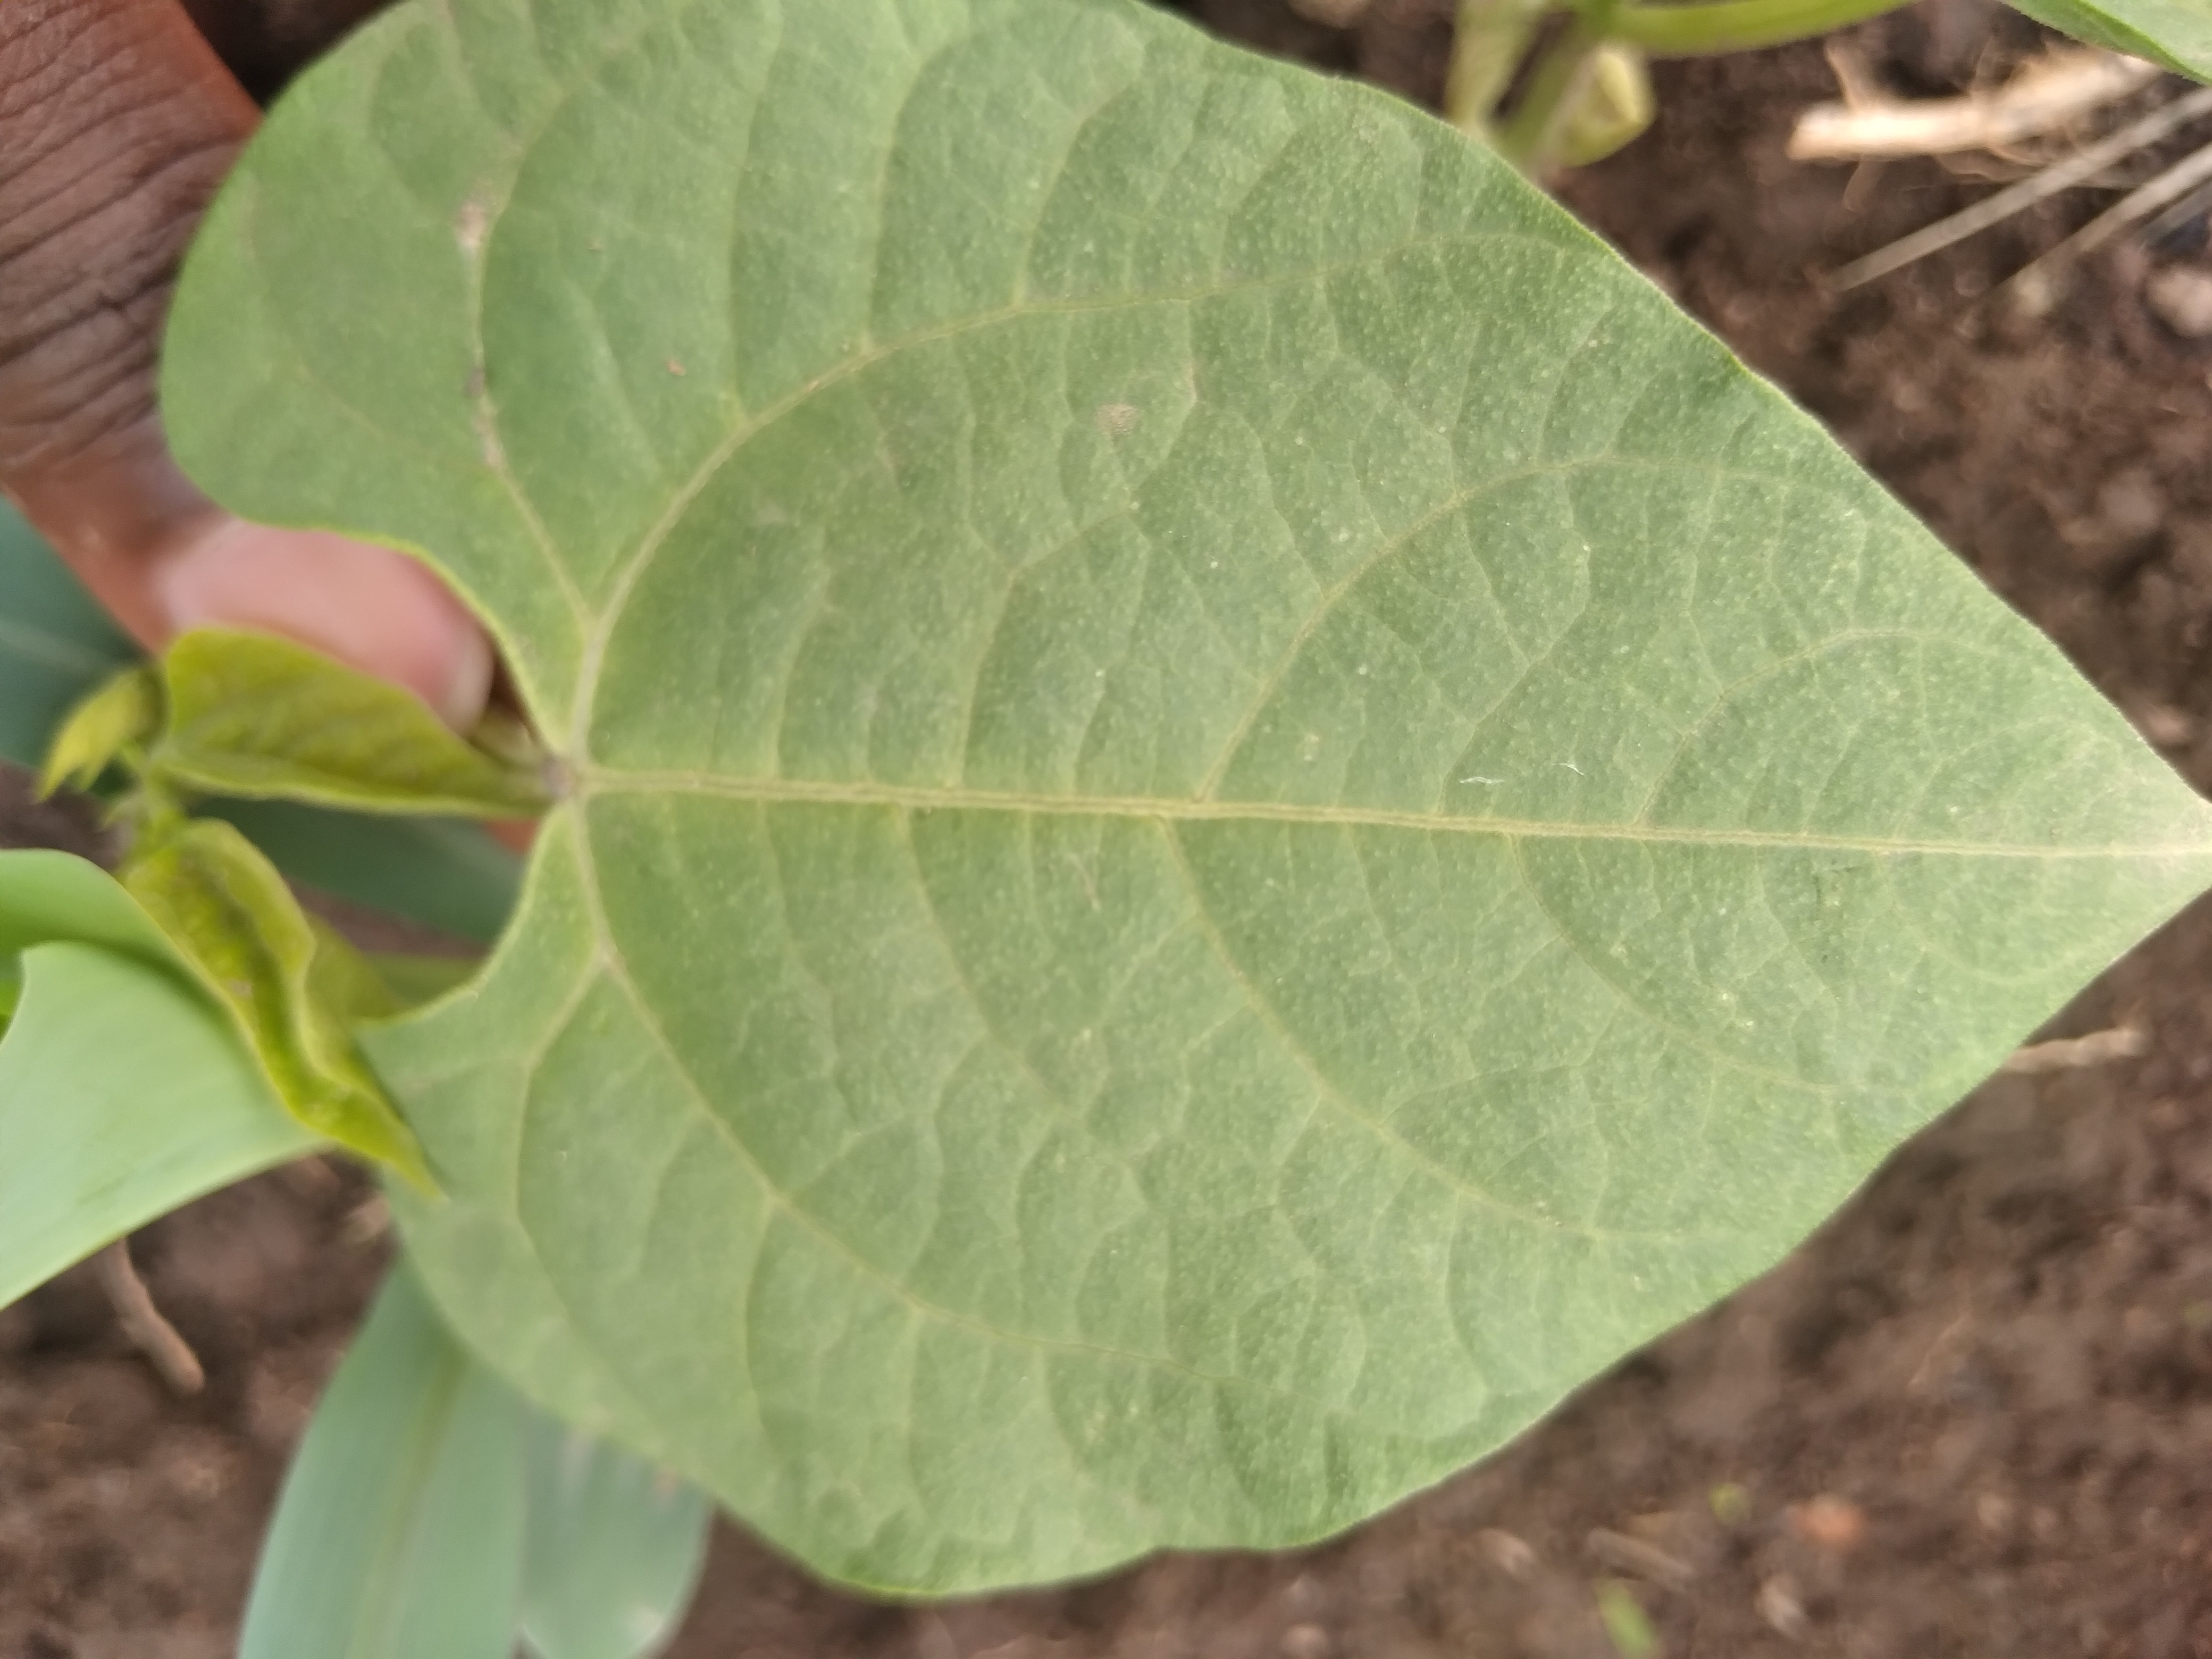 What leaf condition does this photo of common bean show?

healthy
